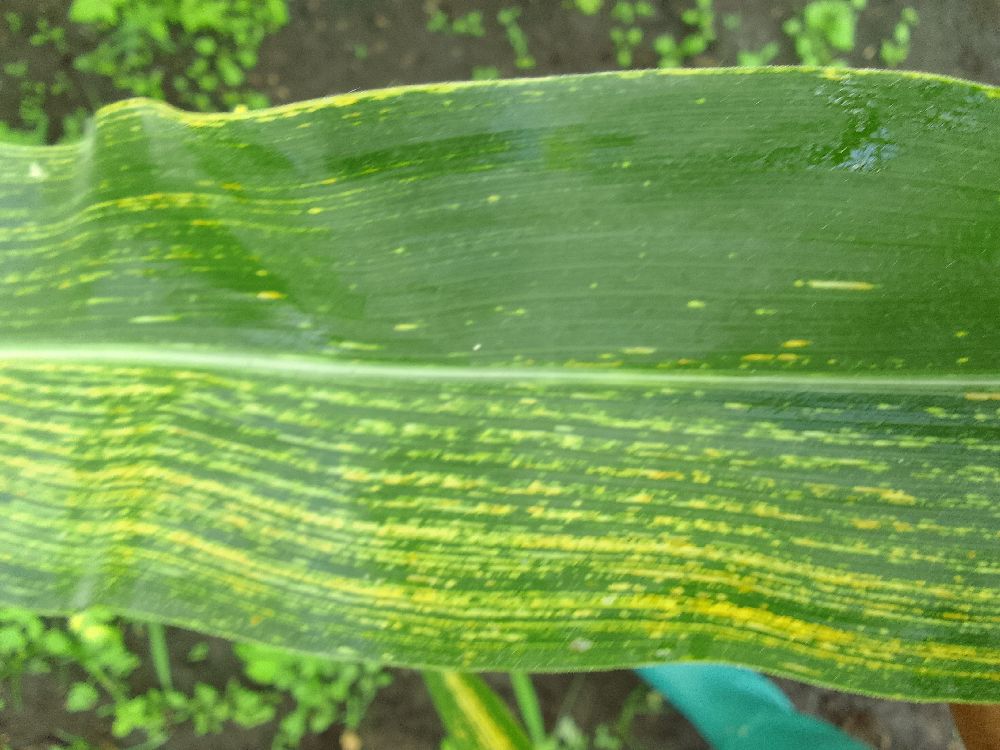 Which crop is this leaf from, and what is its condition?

maize, maize streak virus
